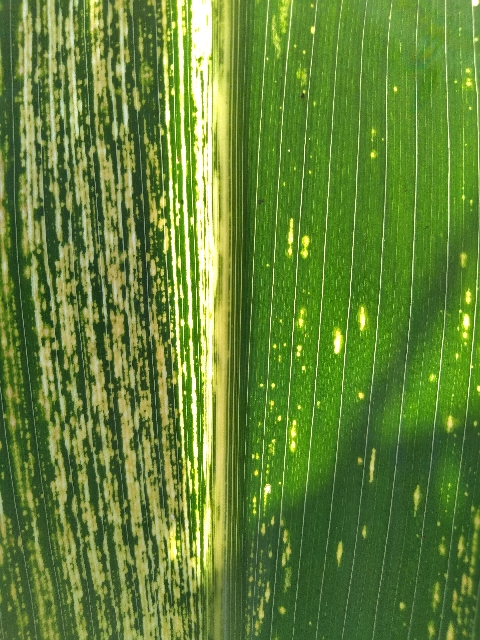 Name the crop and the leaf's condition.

maize, maize streak virus
